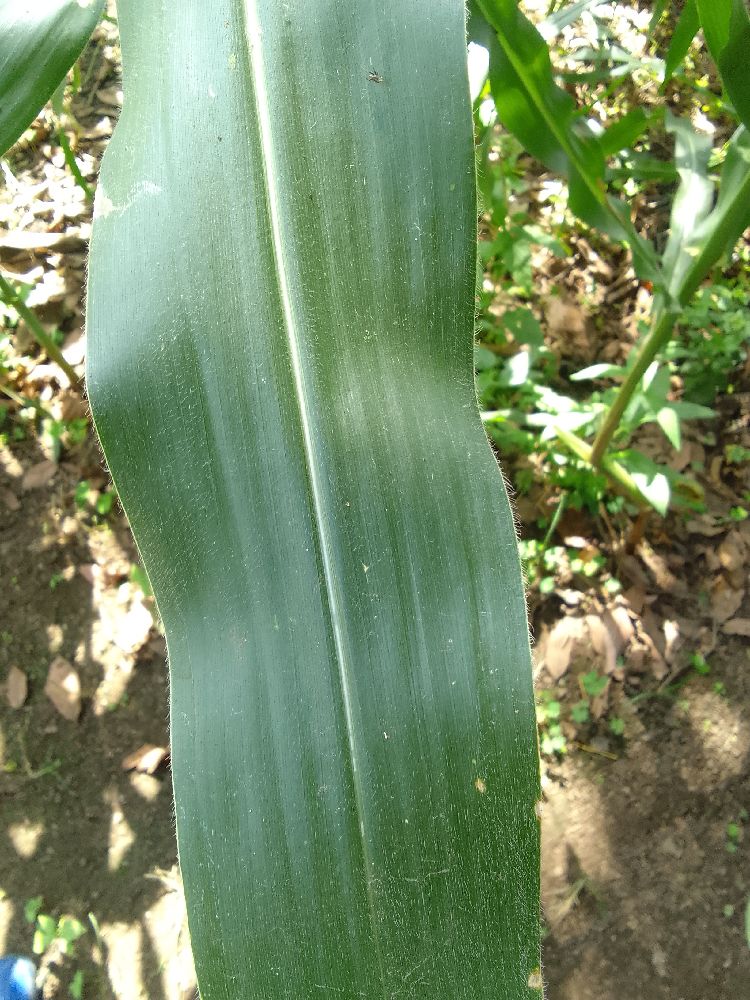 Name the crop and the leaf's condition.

maize, healthy
